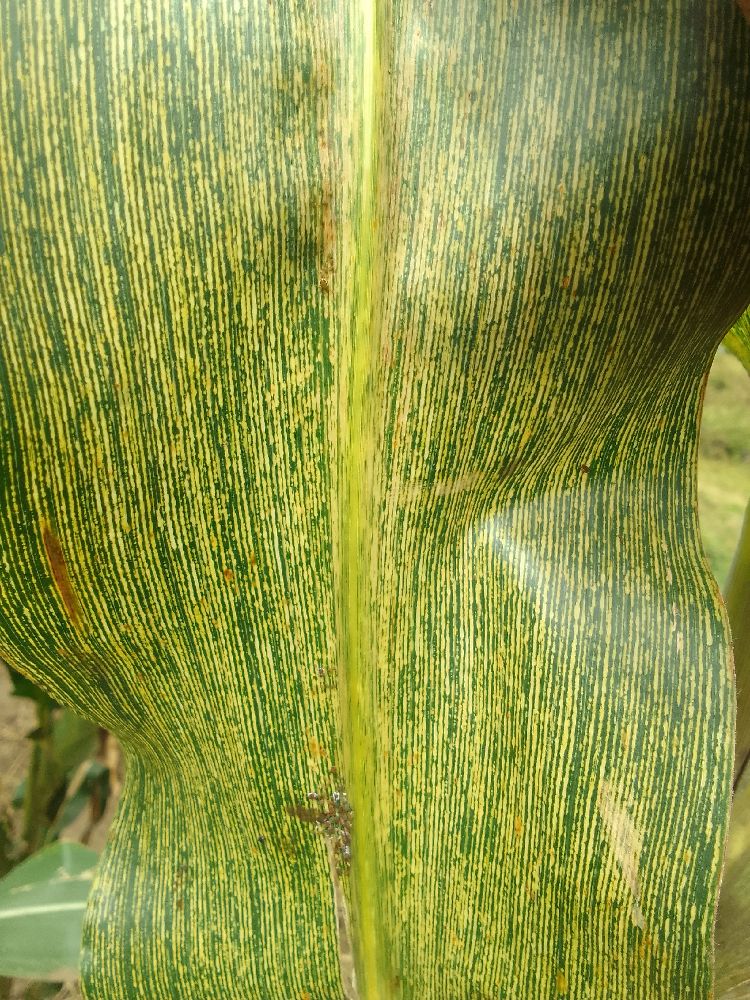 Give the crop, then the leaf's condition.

maize, maize streak virus
